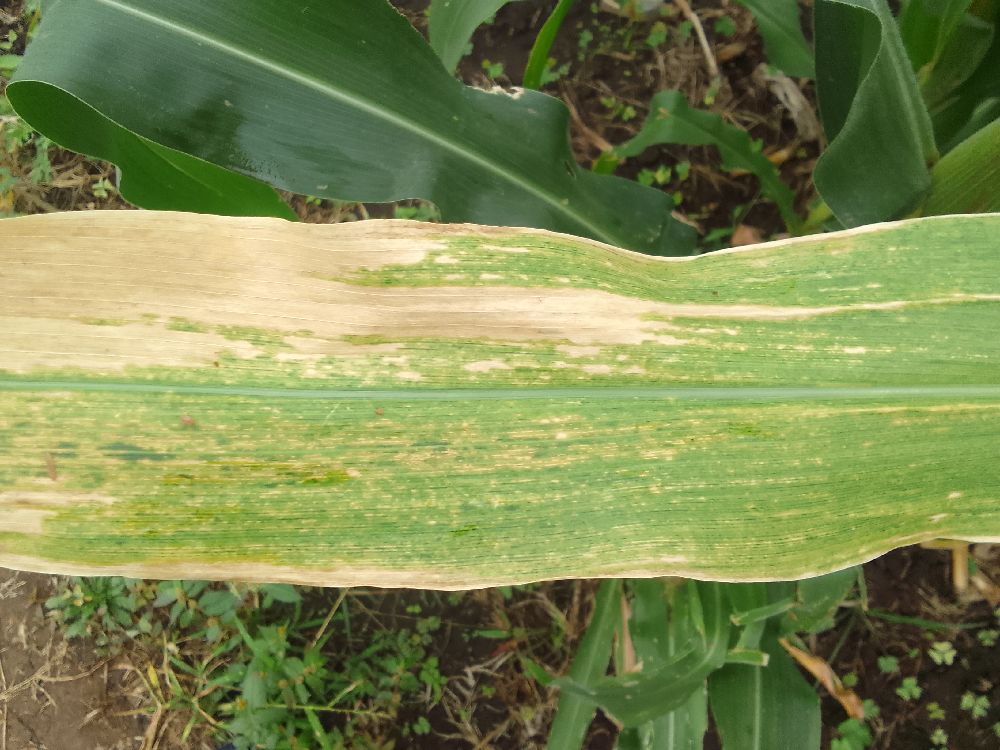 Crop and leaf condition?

maize, maize lethal necrosis
